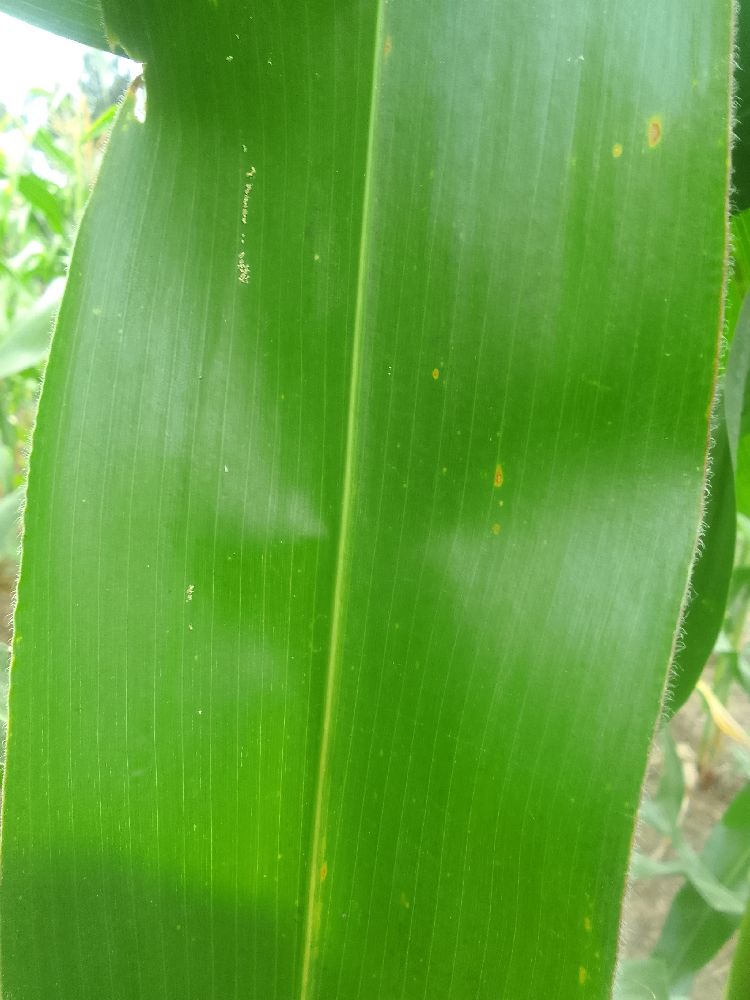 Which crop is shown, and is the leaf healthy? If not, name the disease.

maize, healthy
